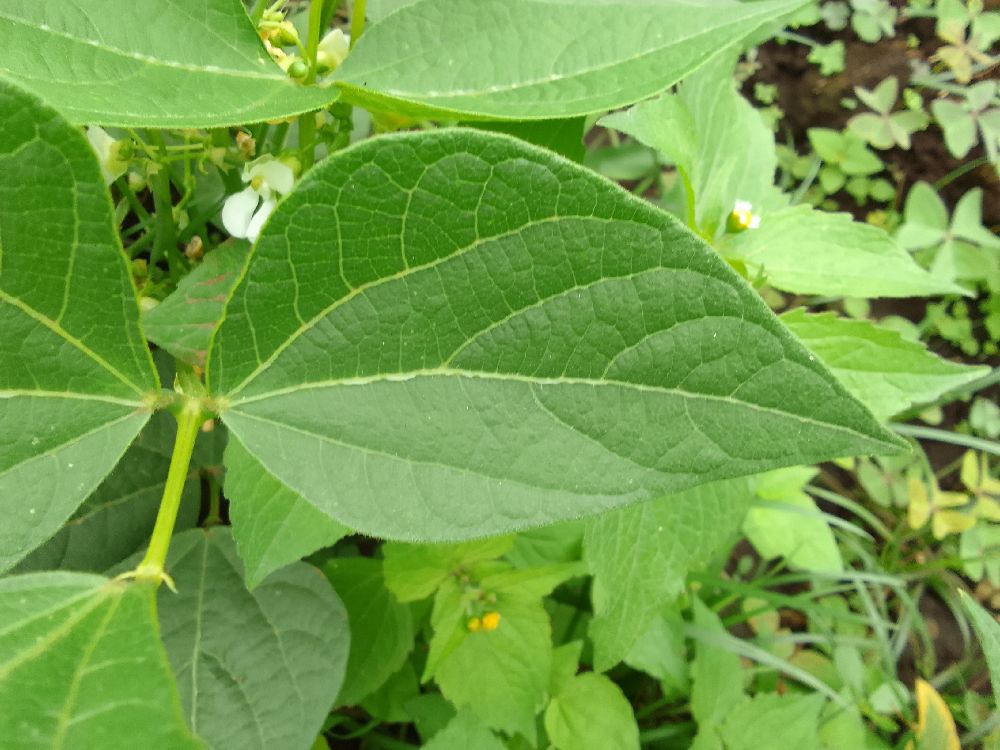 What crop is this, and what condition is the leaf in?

common bean, healthy
